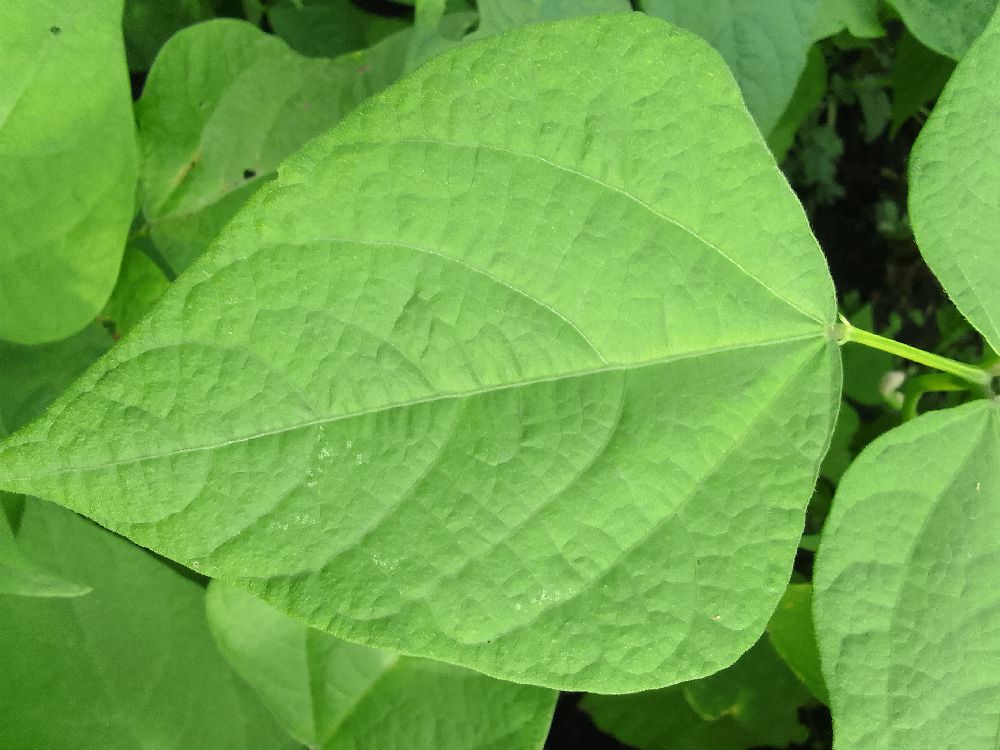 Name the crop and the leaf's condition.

common bean, healthy
